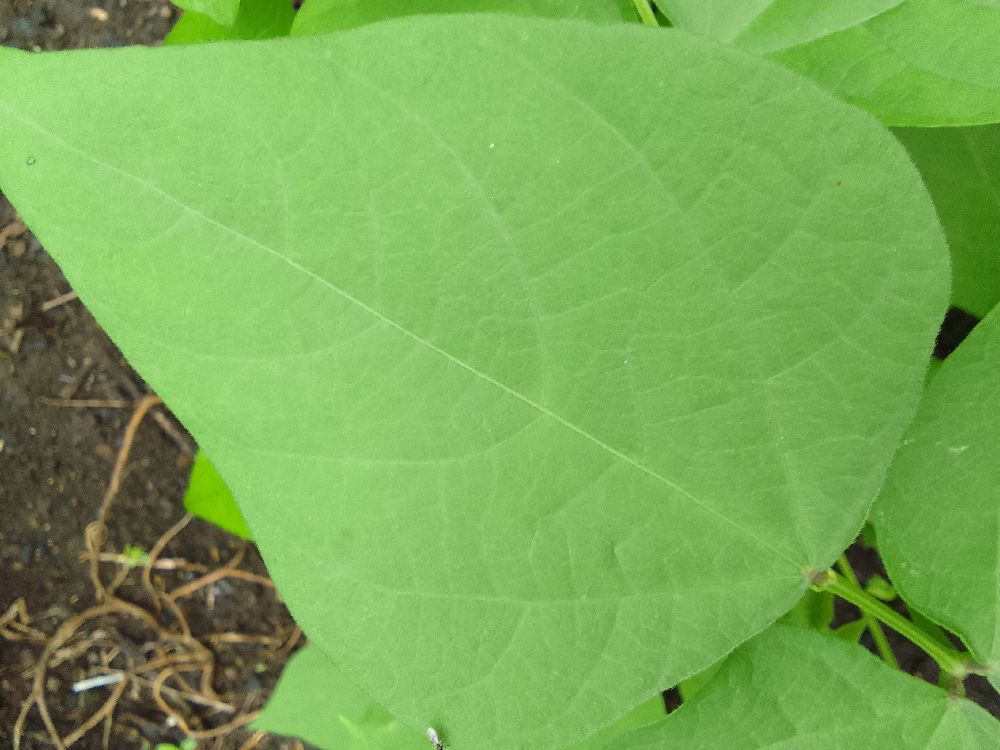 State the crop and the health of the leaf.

common bean, healthy
